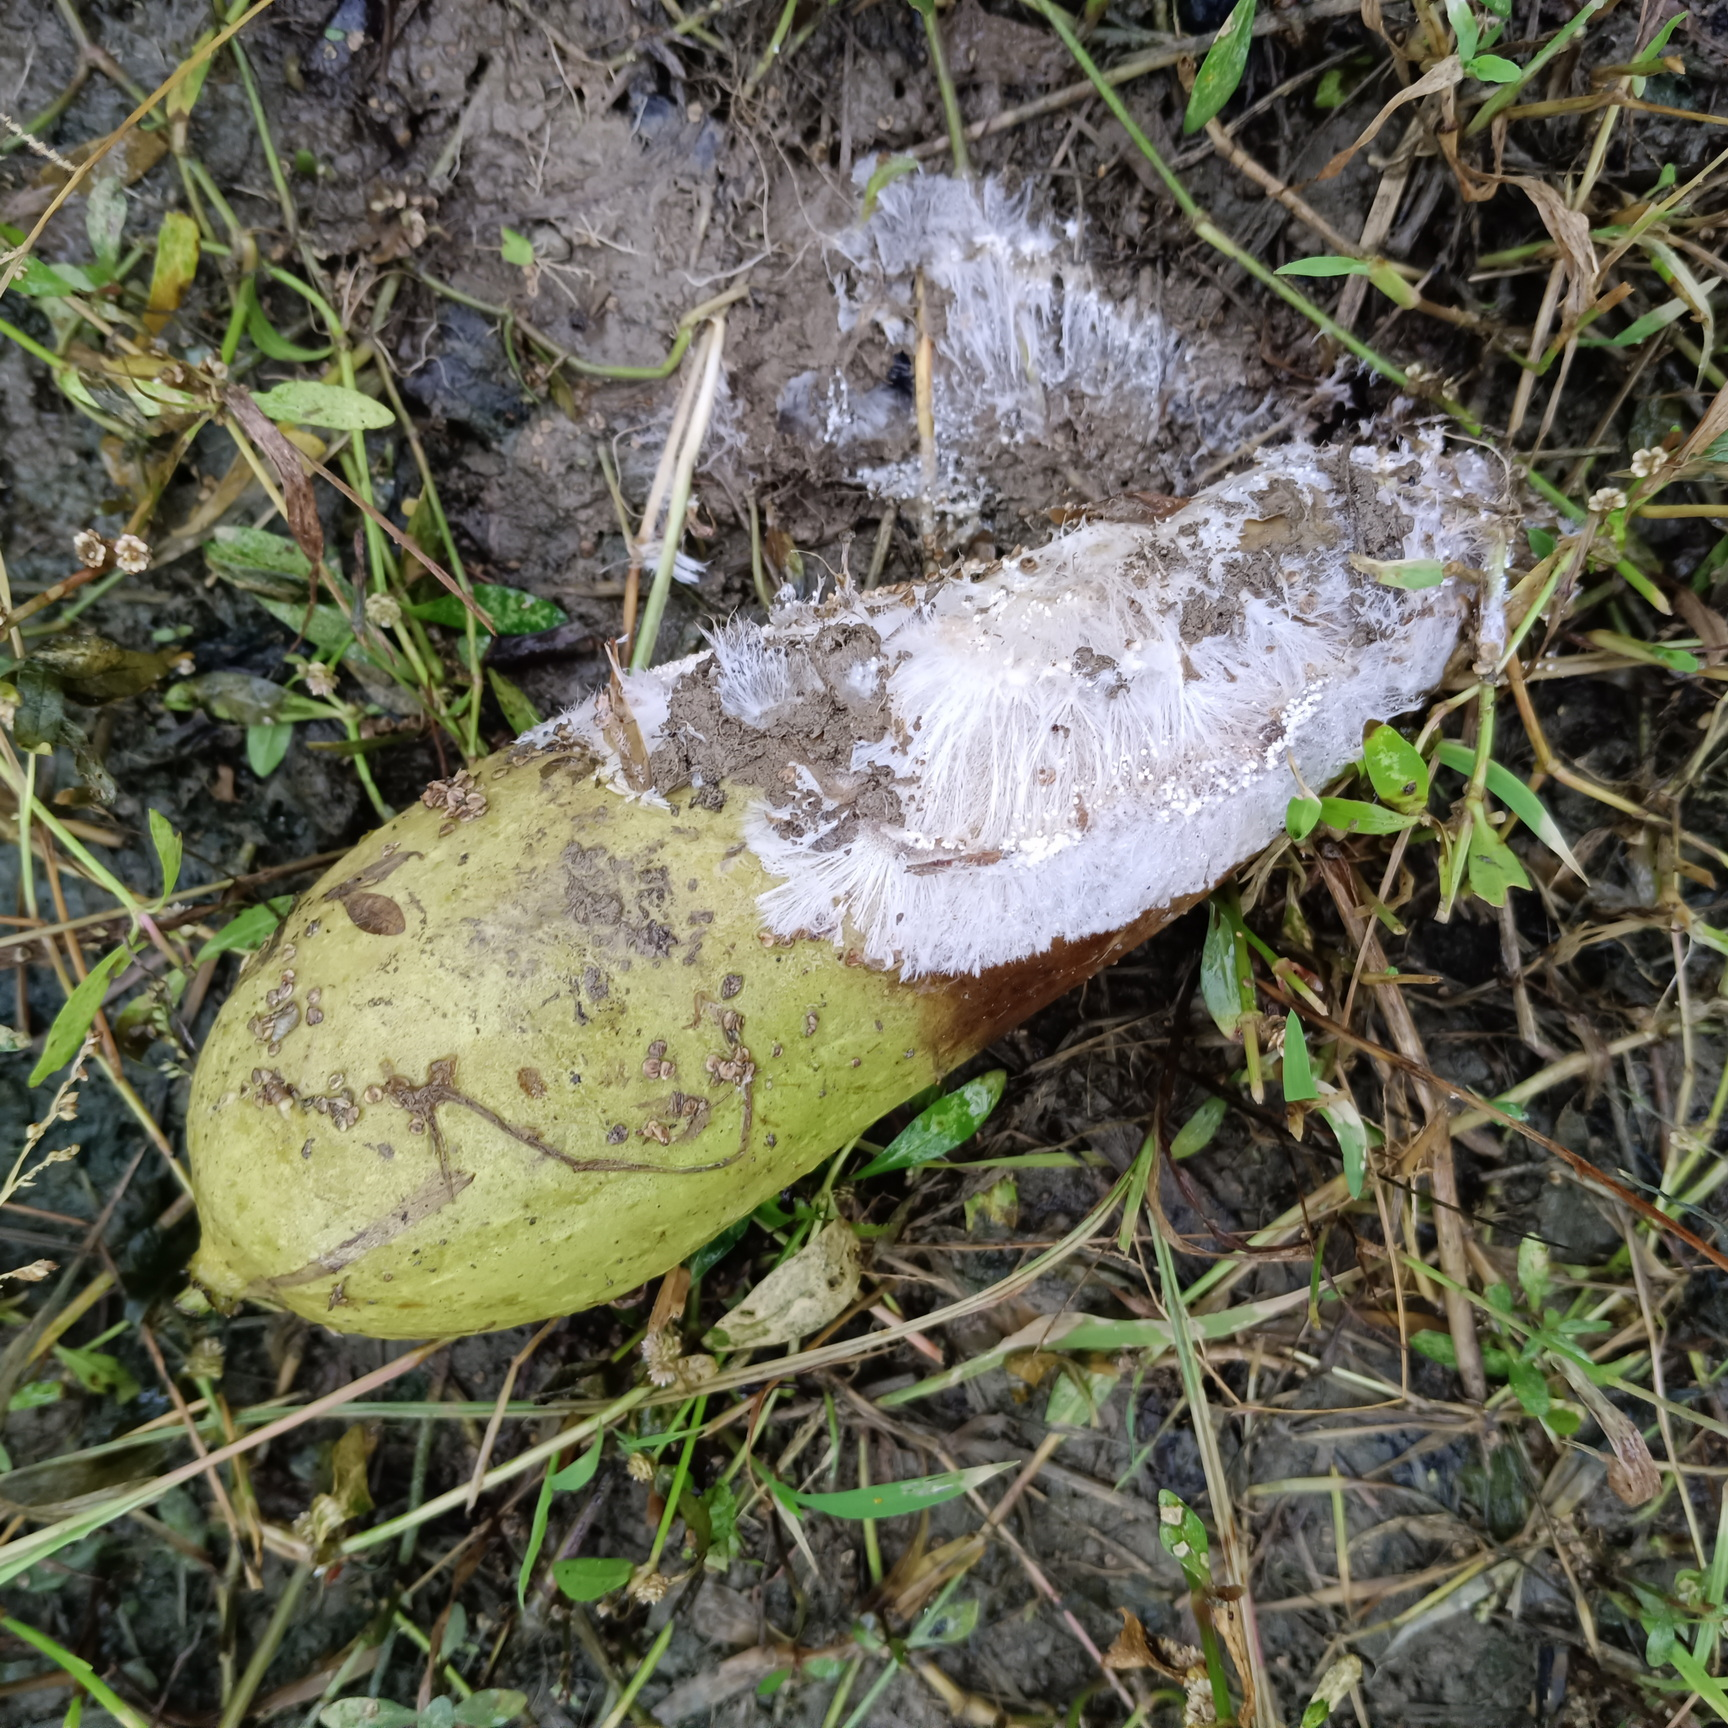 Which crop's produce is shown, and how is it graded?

luffa, faulty
